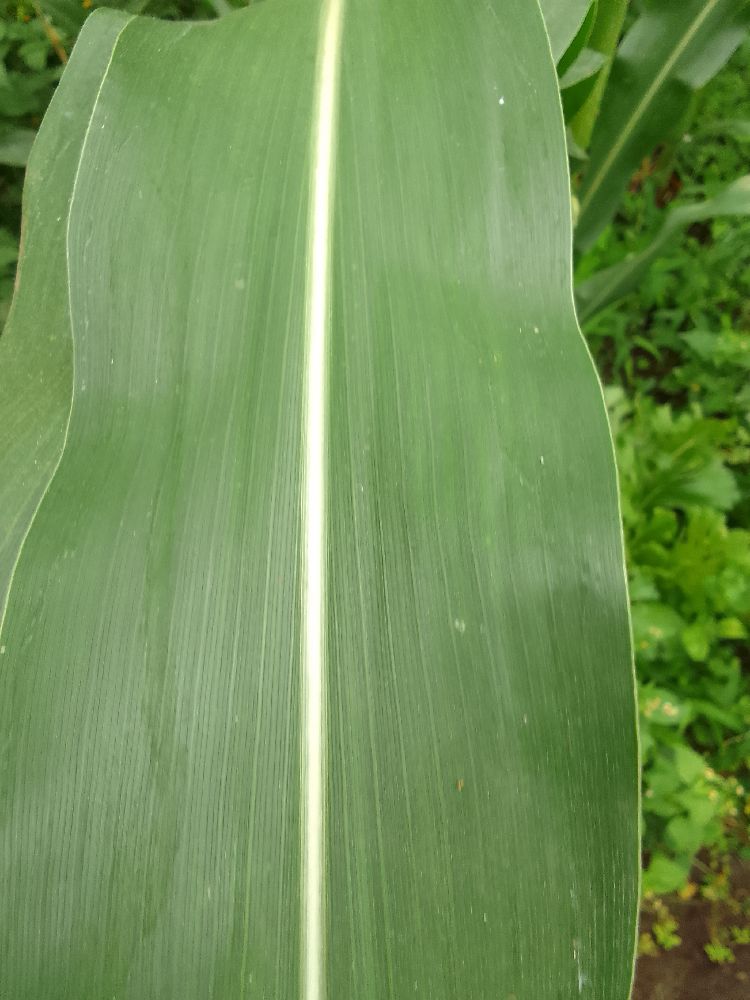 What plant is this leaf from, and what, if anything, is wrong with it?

maize, healthy
